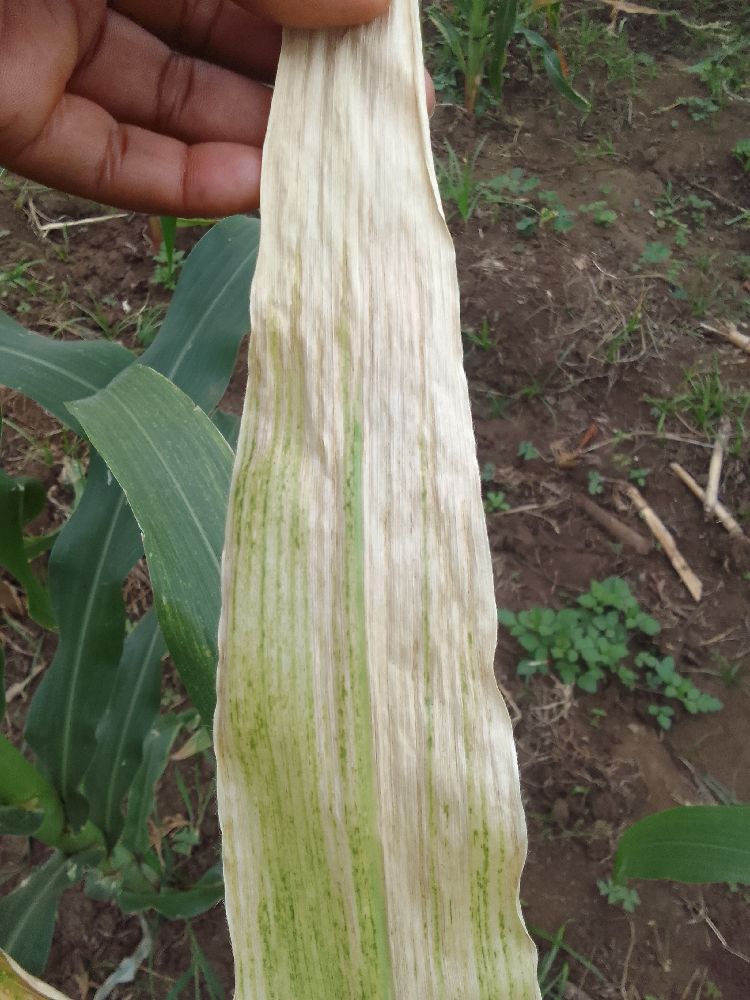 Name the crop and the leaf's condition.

maize, maize lethal necrosis
